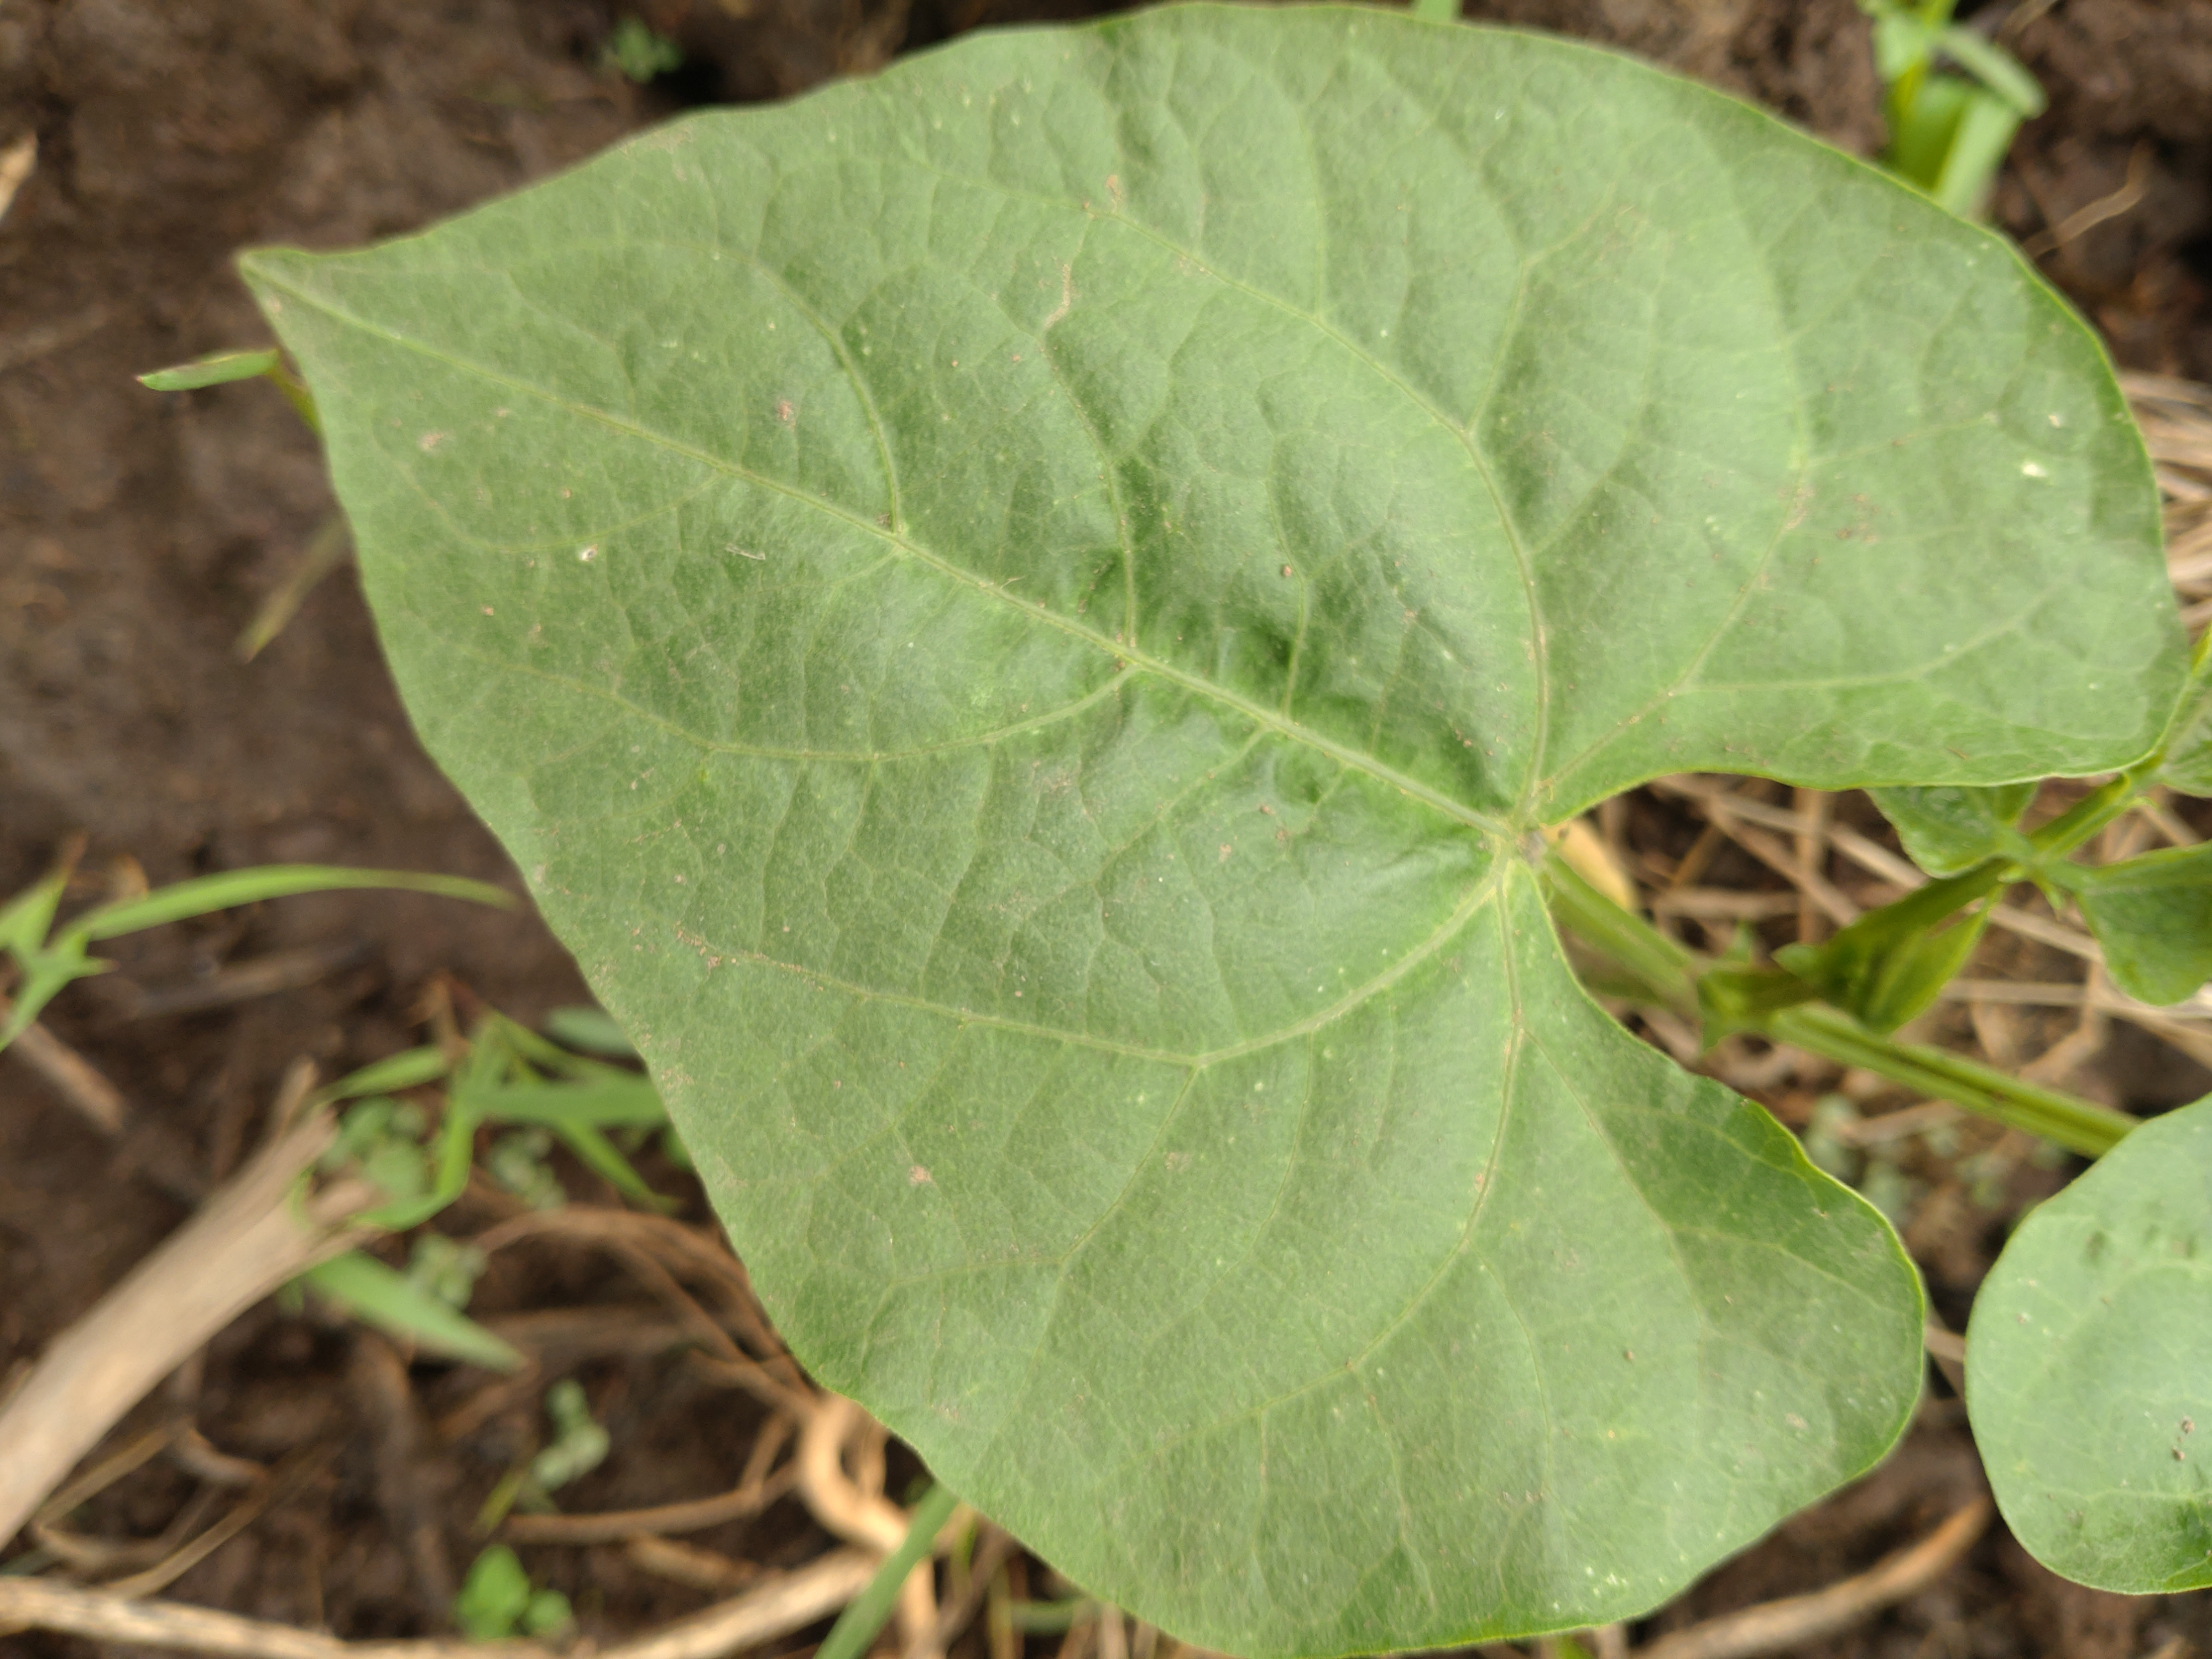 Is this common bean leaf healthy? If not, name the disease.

healthy
